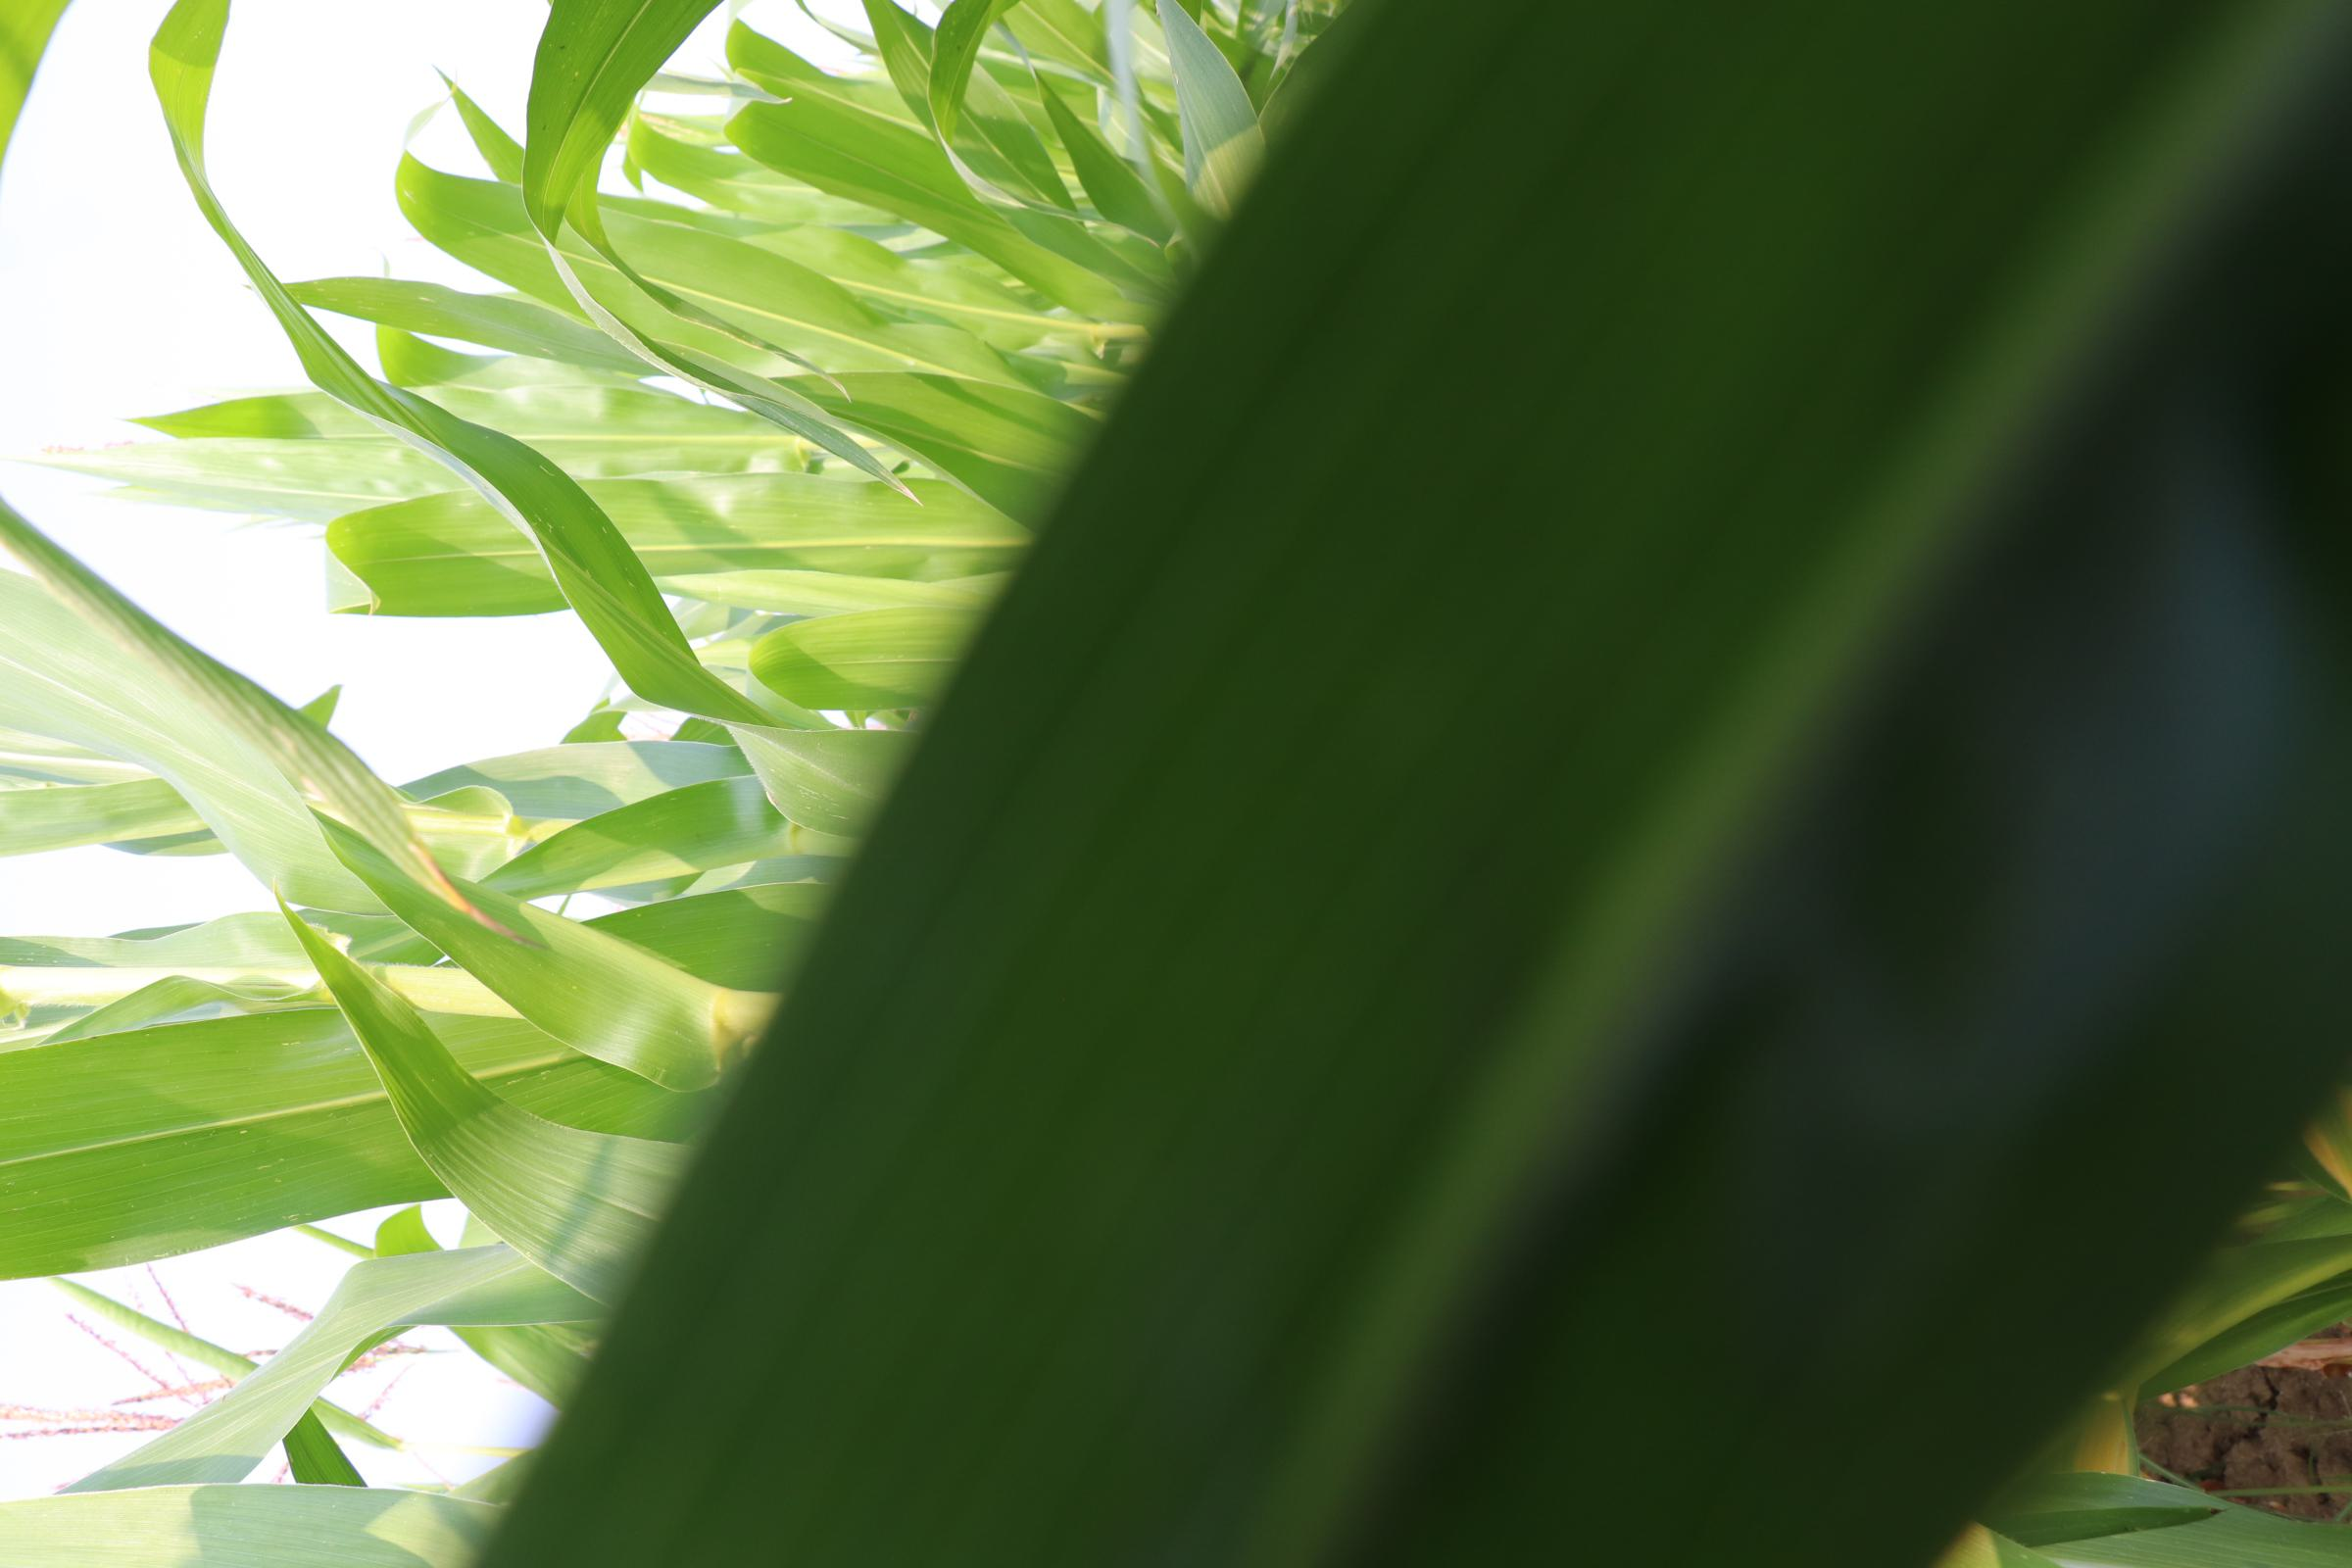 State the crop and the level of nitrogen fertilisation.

maize, no added nitrogen
